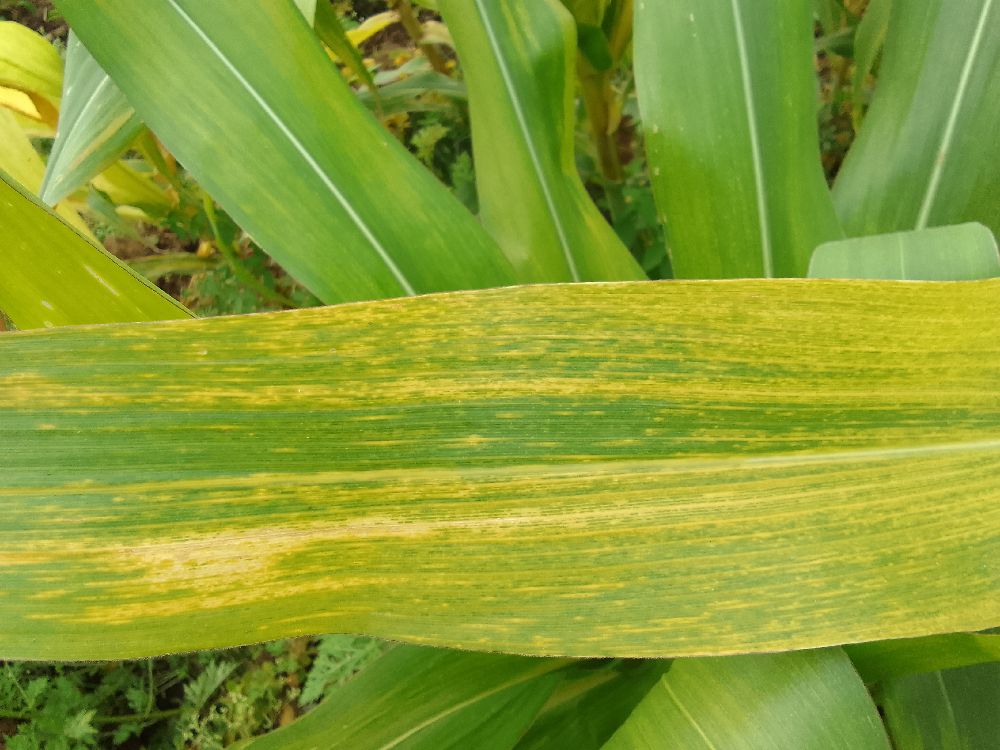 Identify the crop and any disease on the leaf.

maize, maize lethal necrosis
